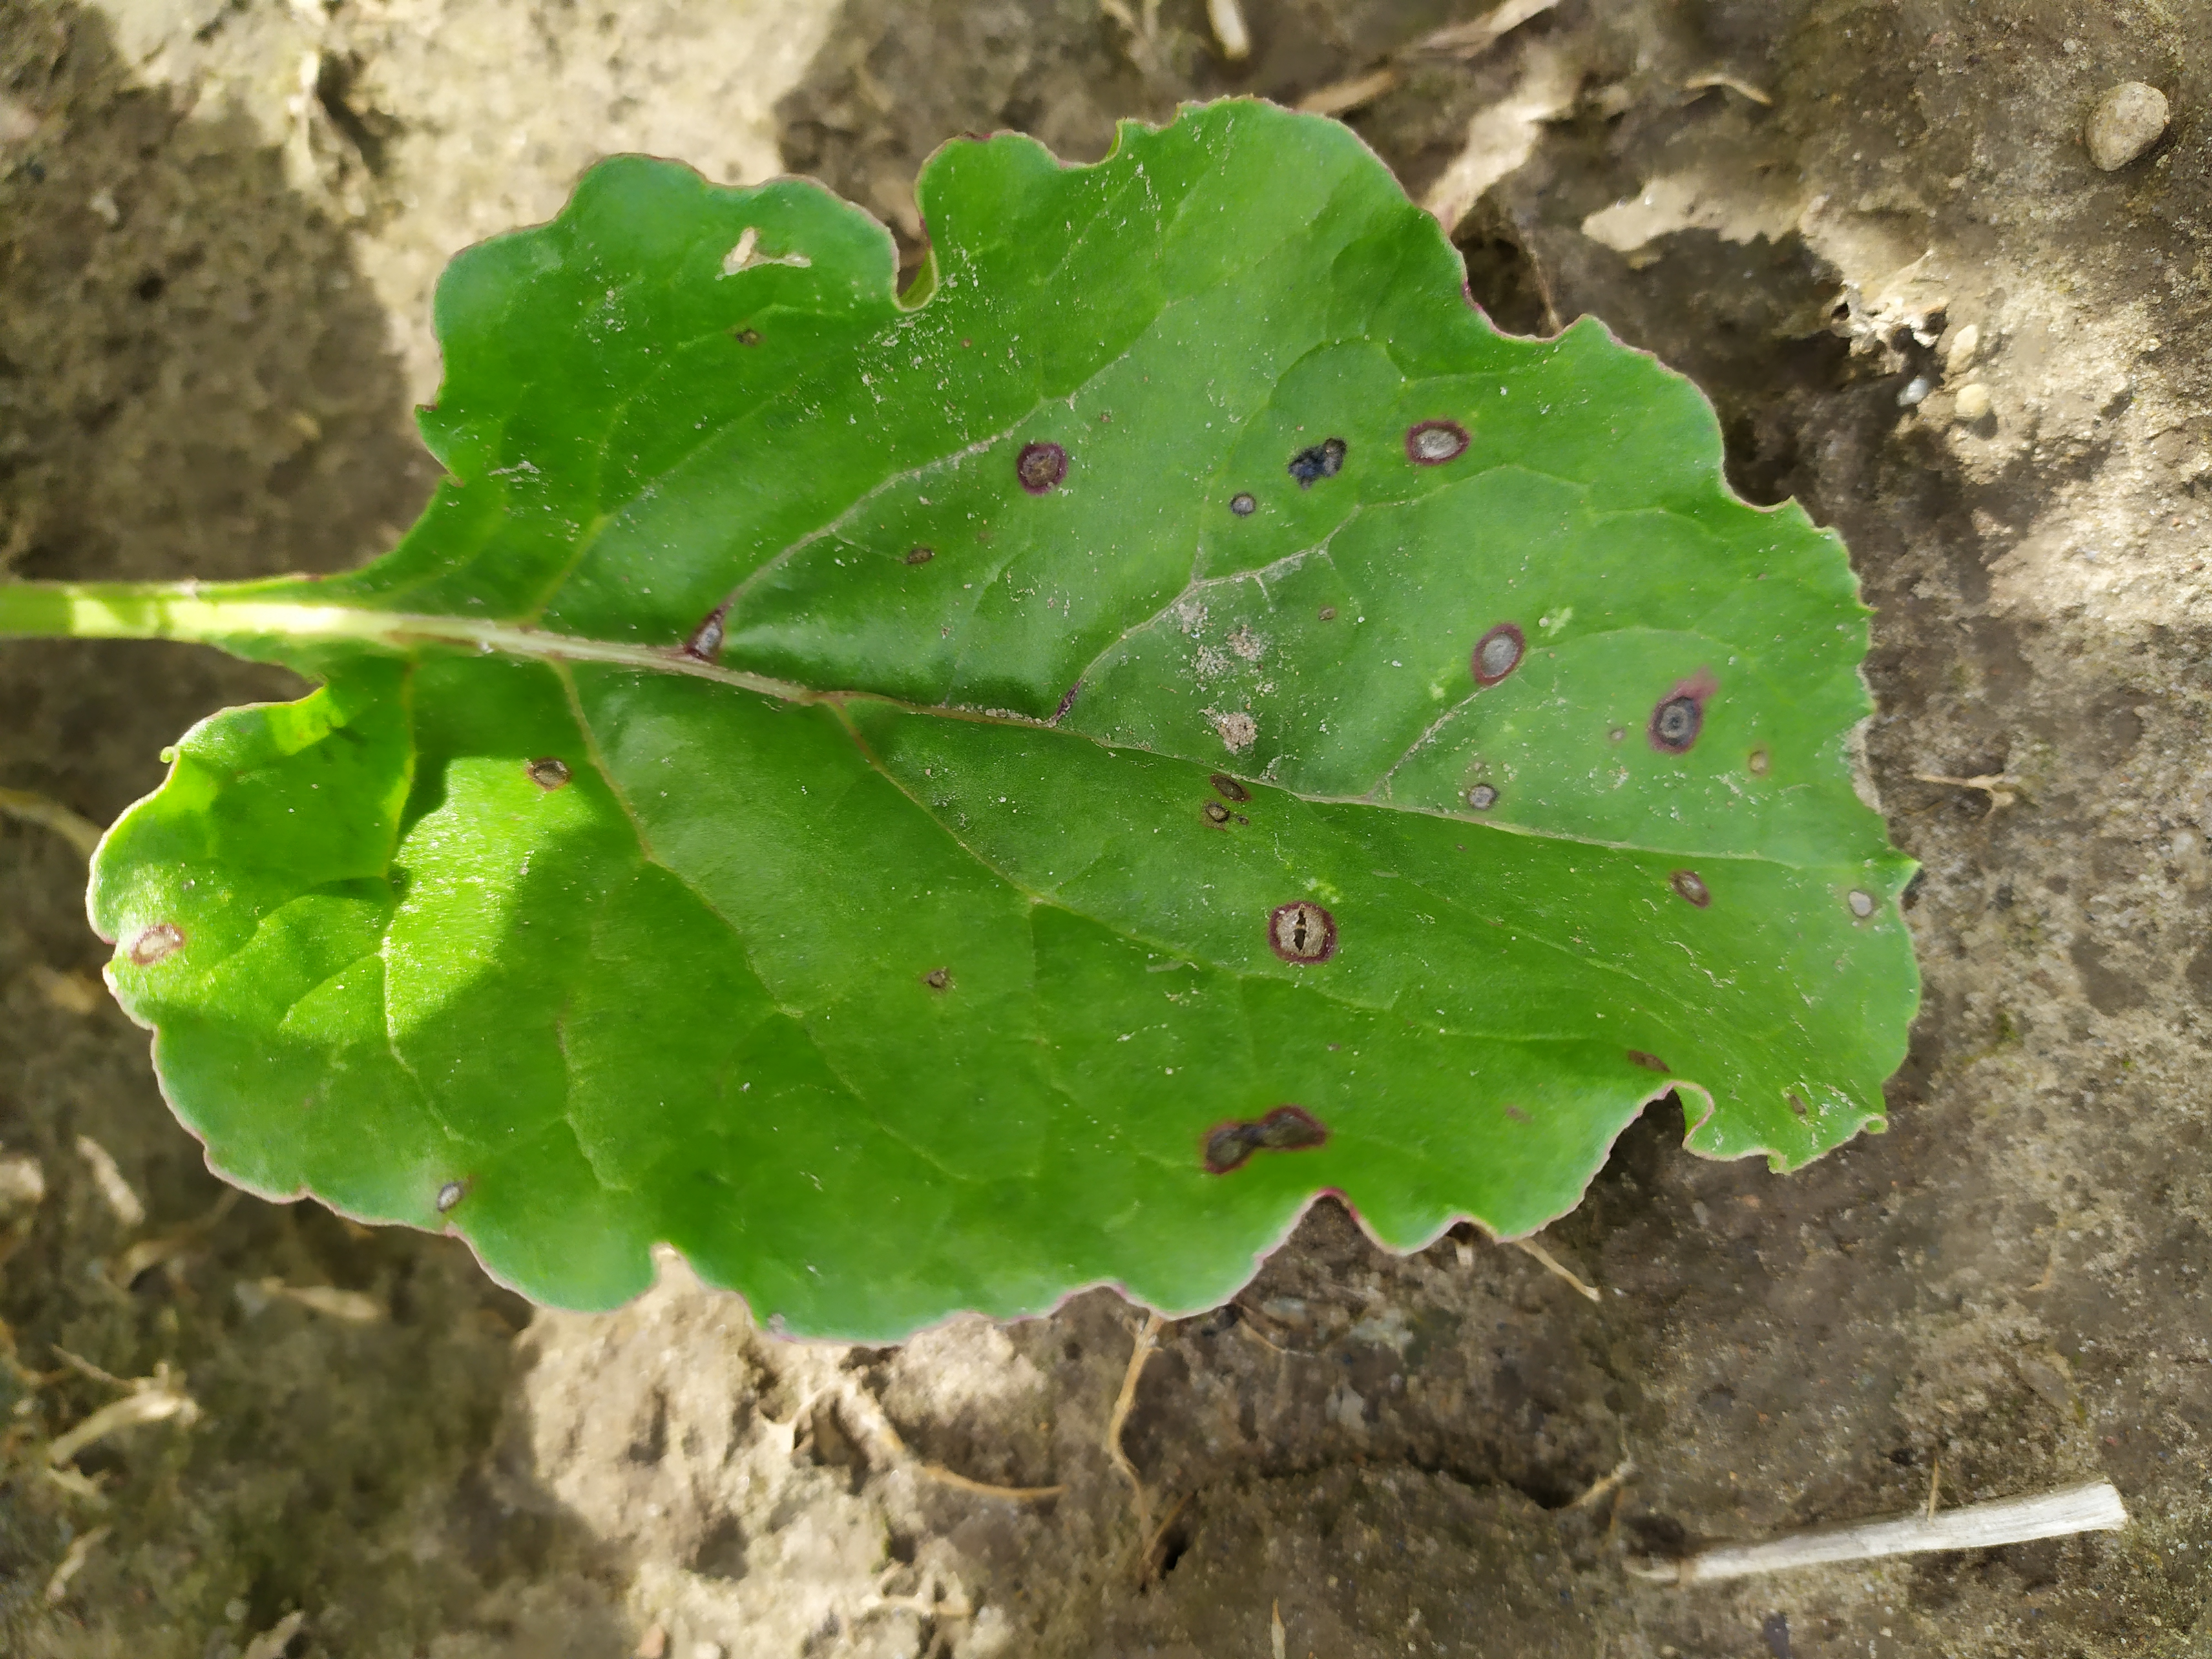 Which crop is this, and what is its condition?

beet, cercospora
